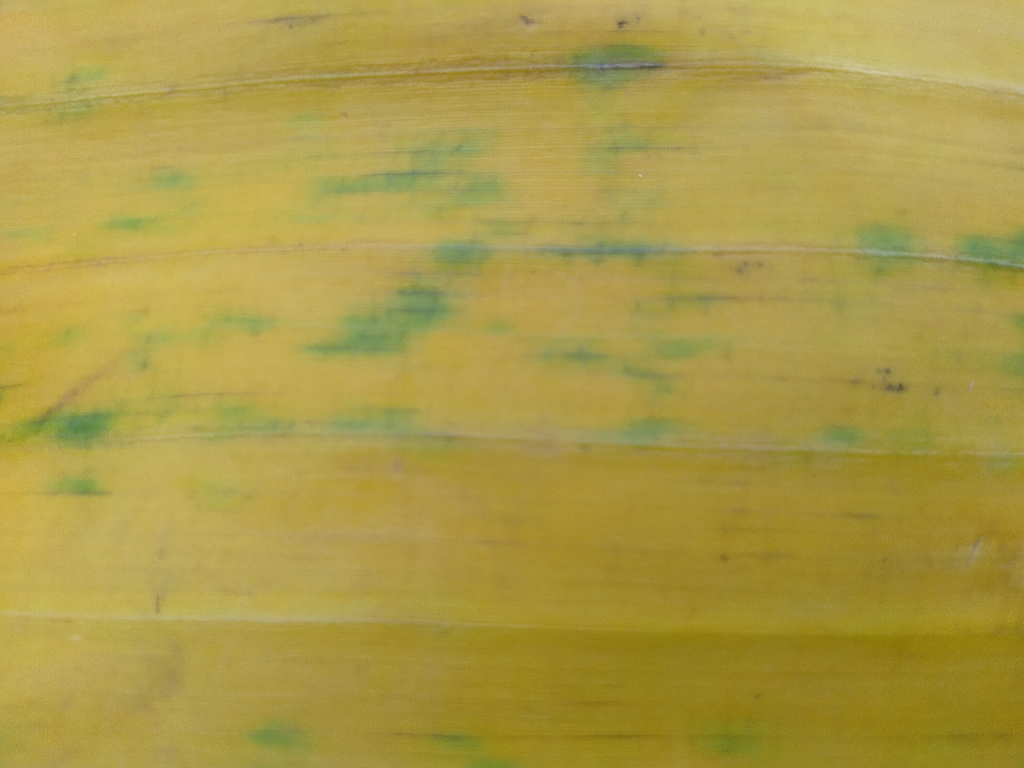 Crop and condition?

banana, fusarium wilt race 1
